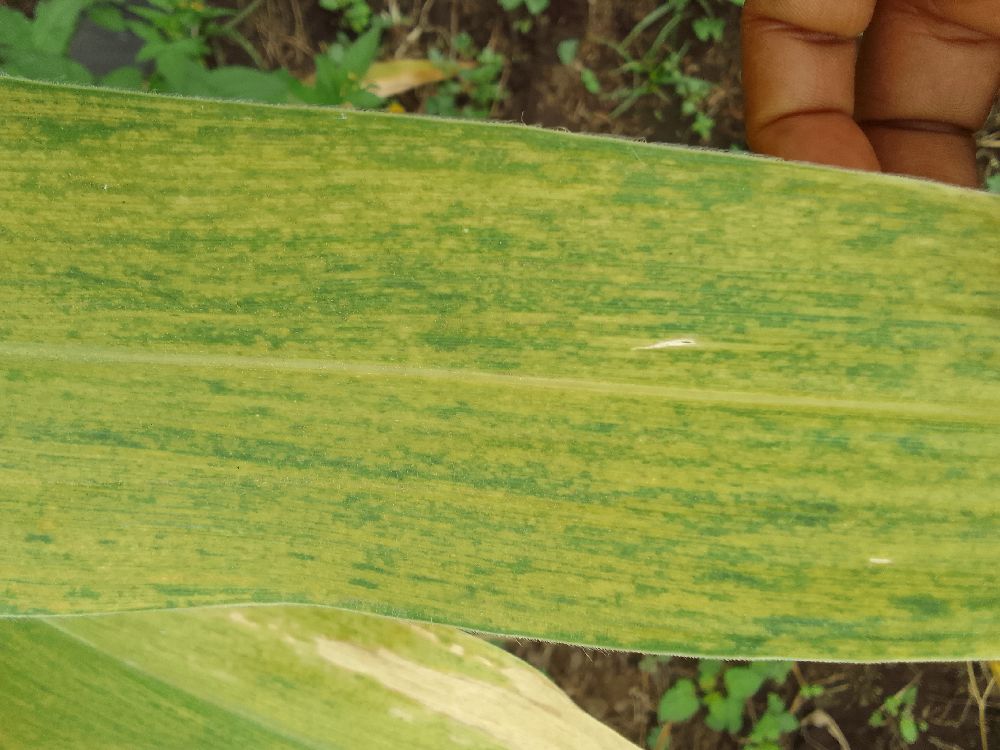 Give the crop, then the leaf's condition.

maize, maize lethal necrosis
